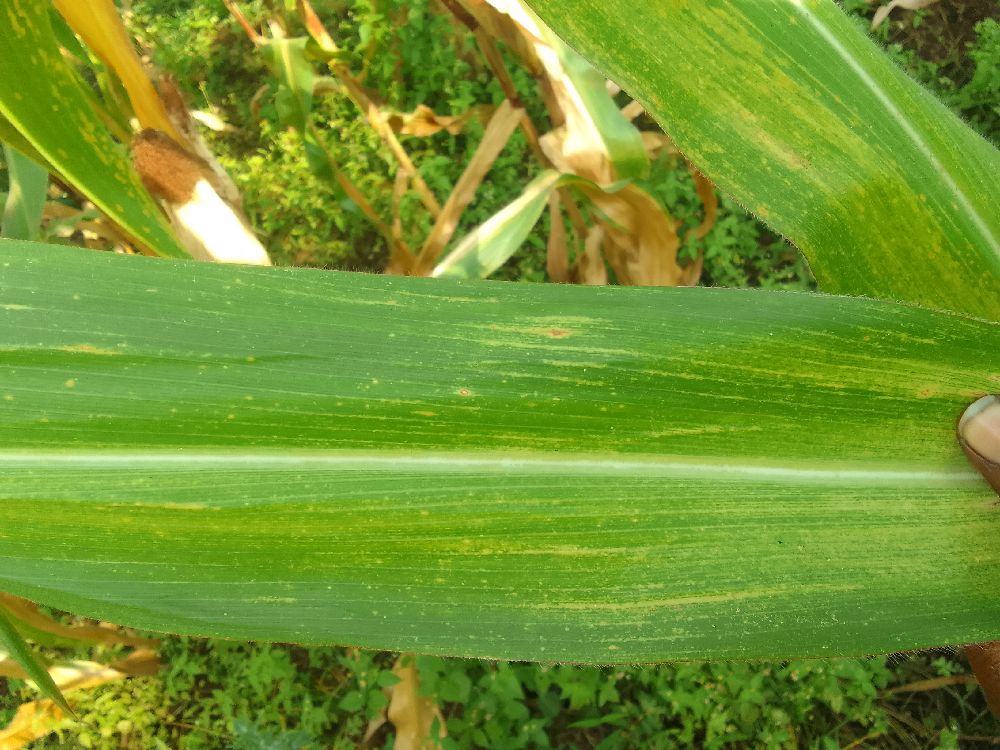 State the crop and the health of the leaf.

maize, maize lethal necrosis
